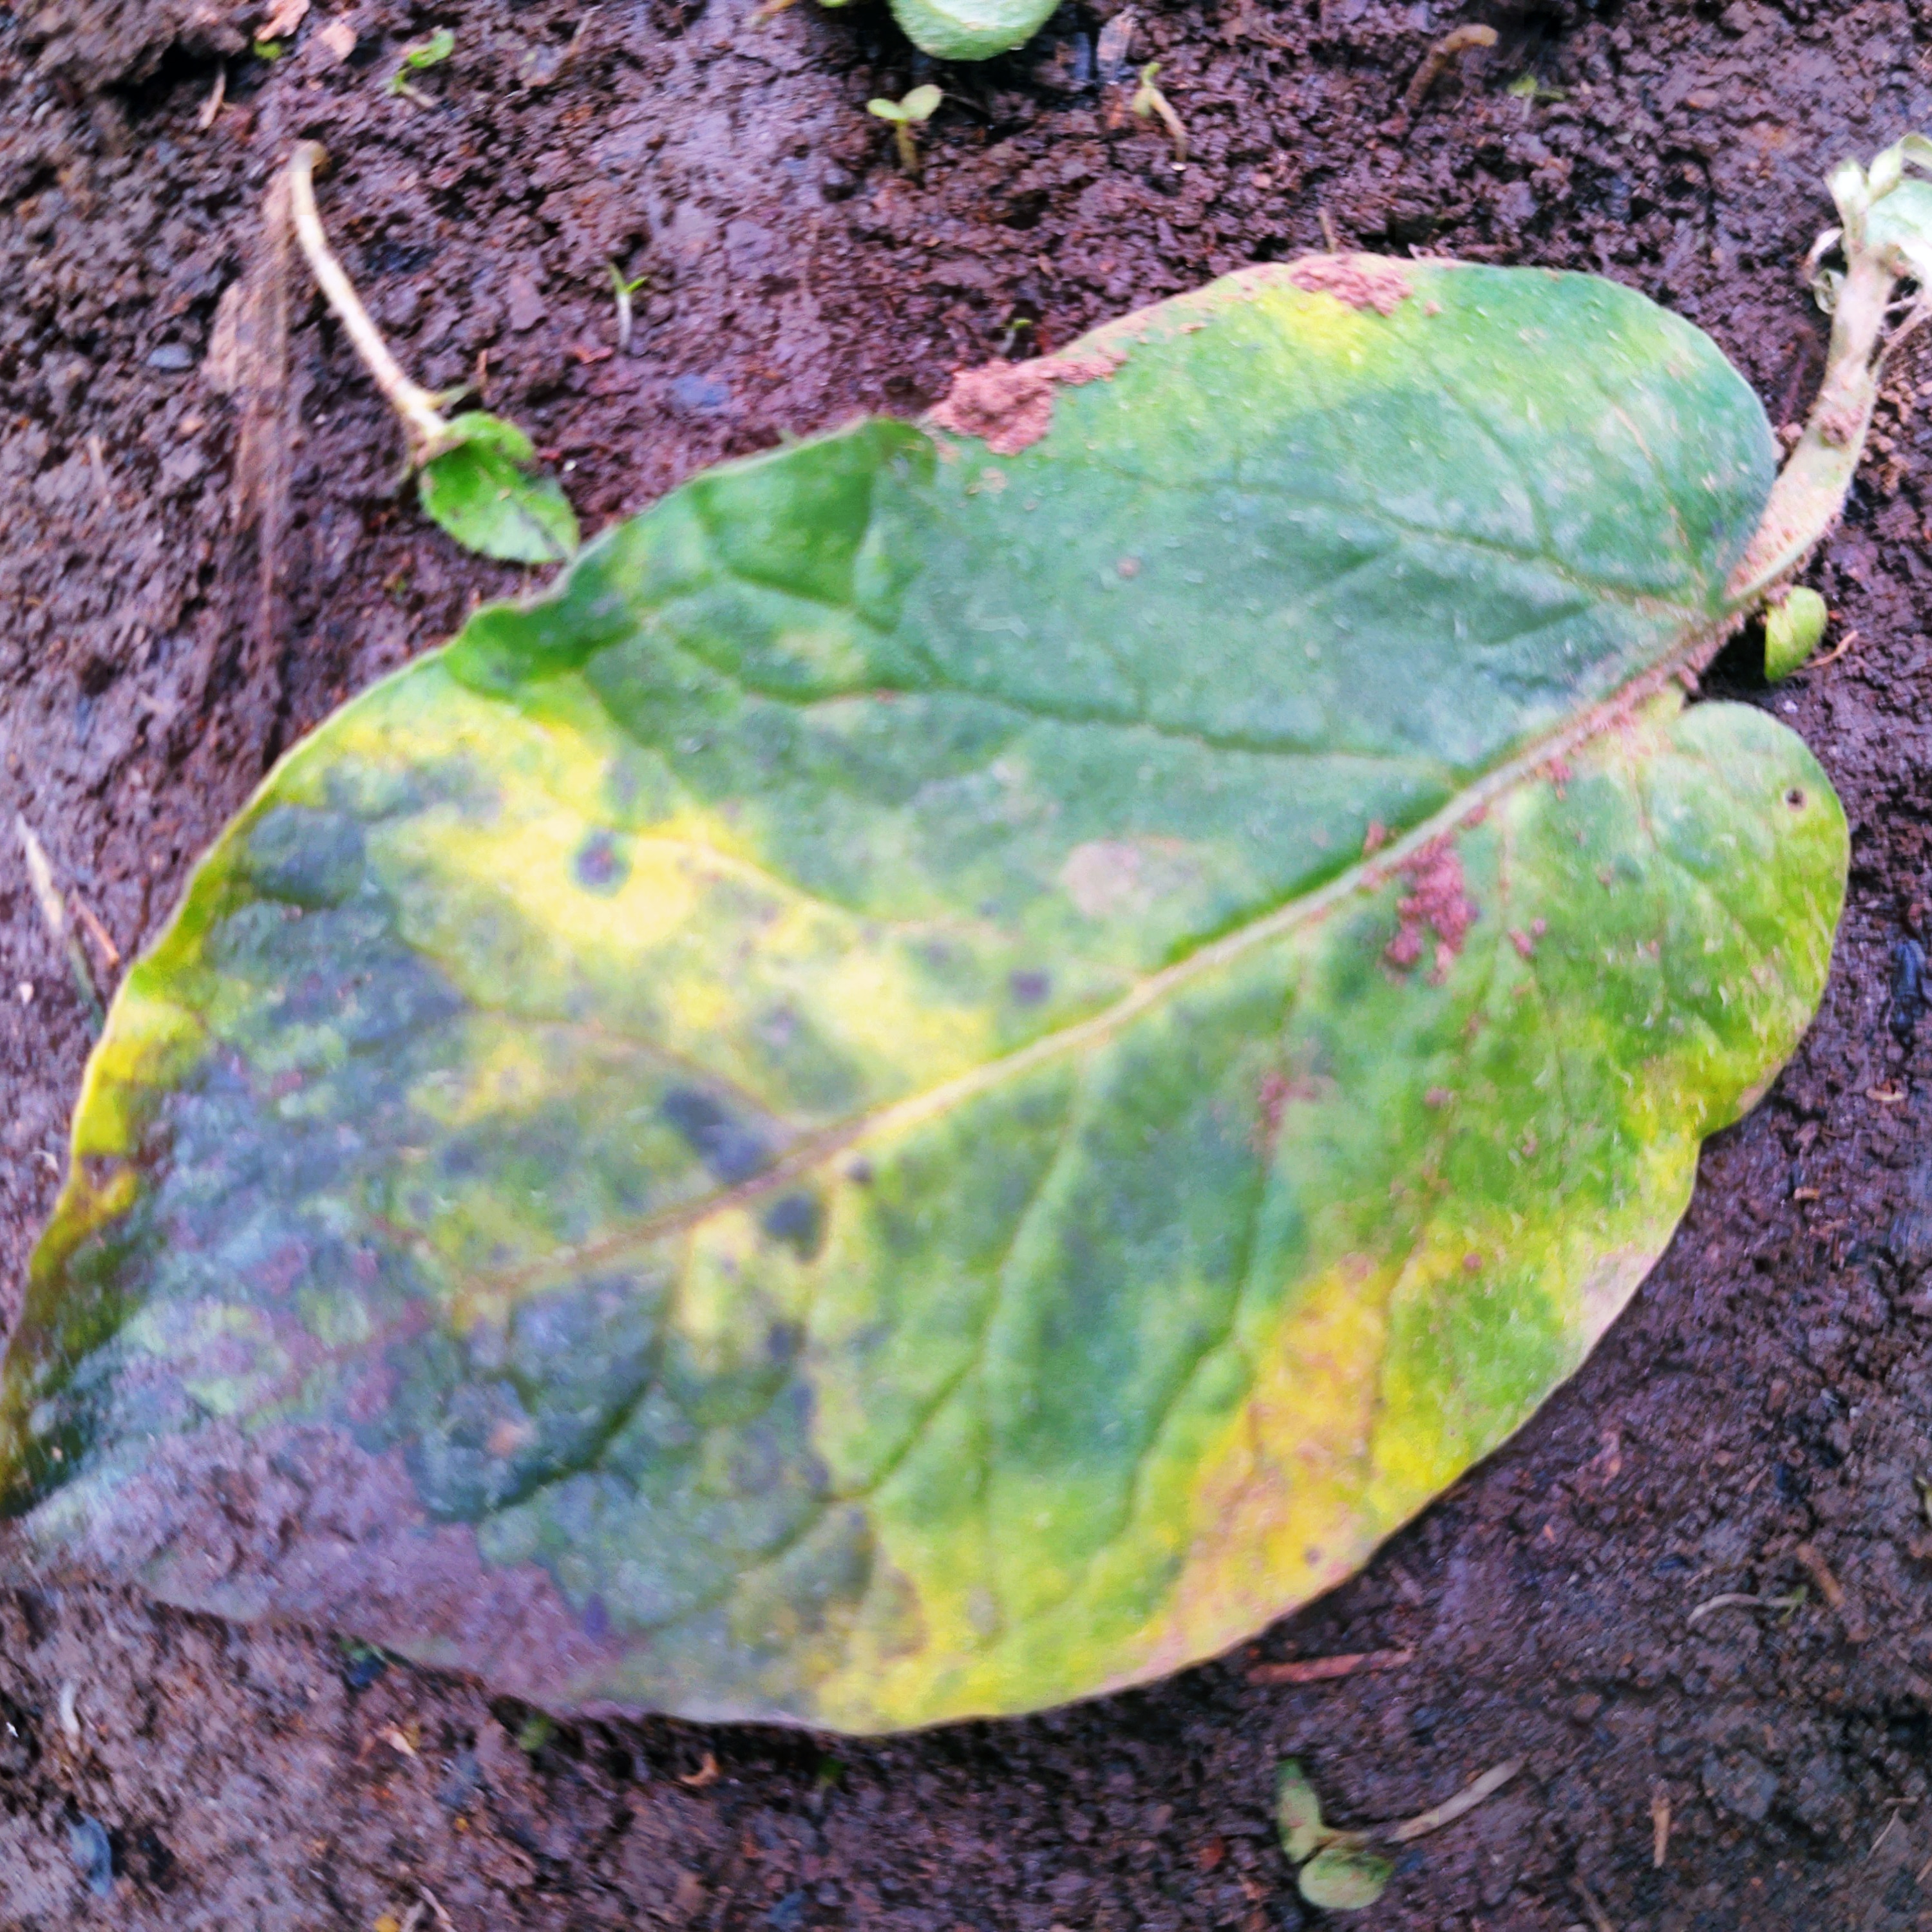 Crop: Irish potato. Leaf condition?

late blight
